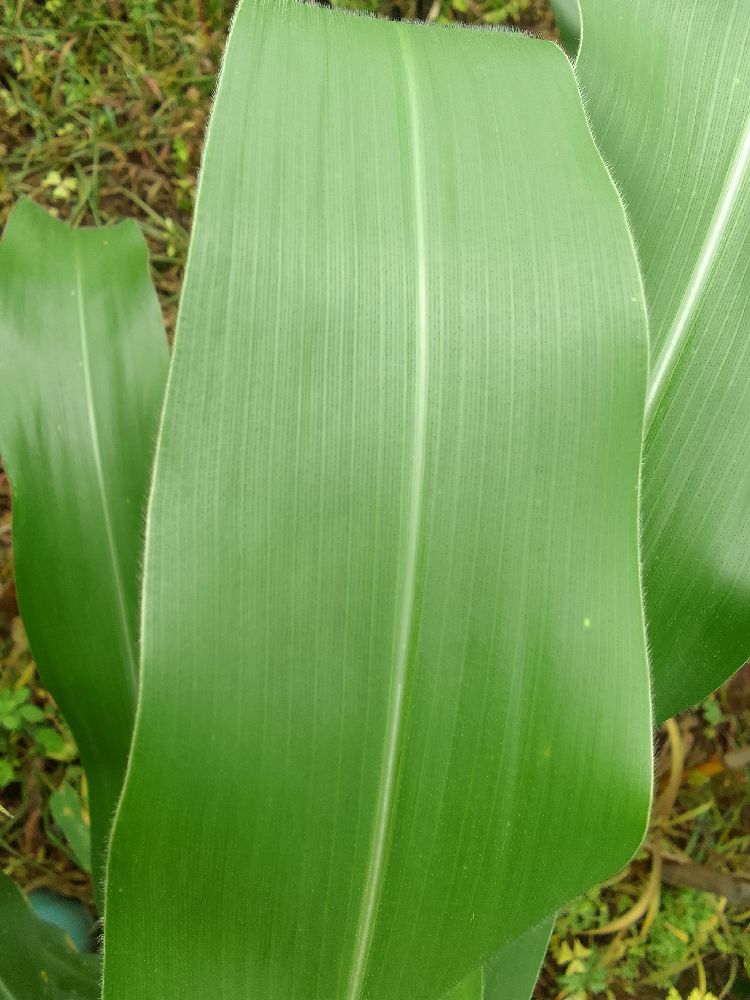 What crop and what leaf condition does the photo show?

maize, healthy
